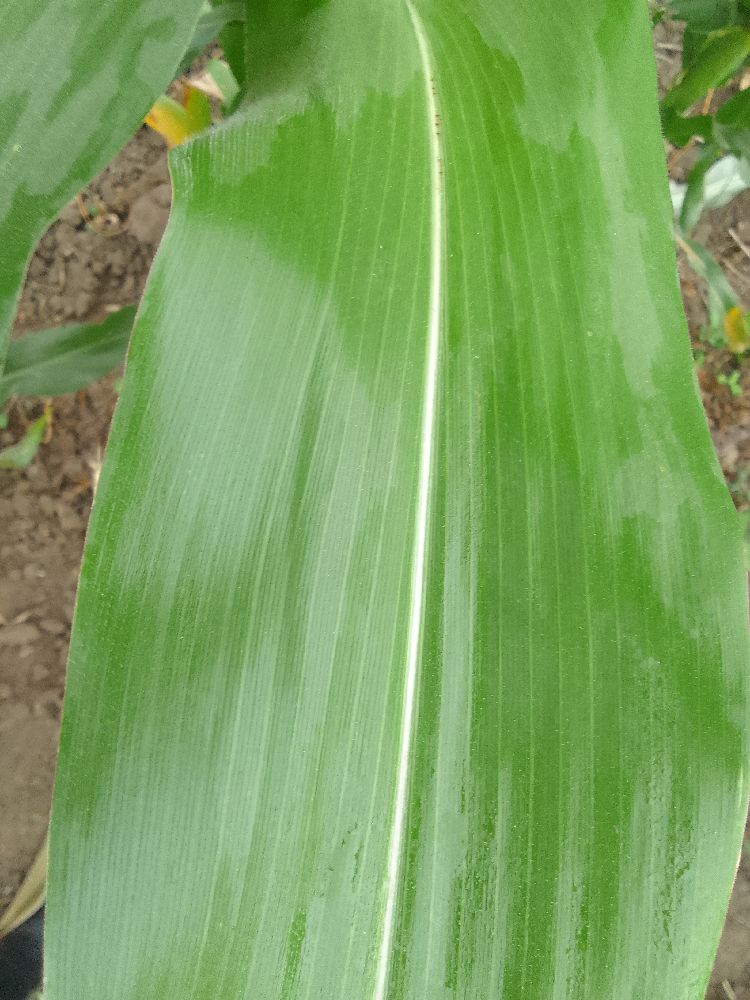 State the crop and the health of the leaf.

maize, healthy
